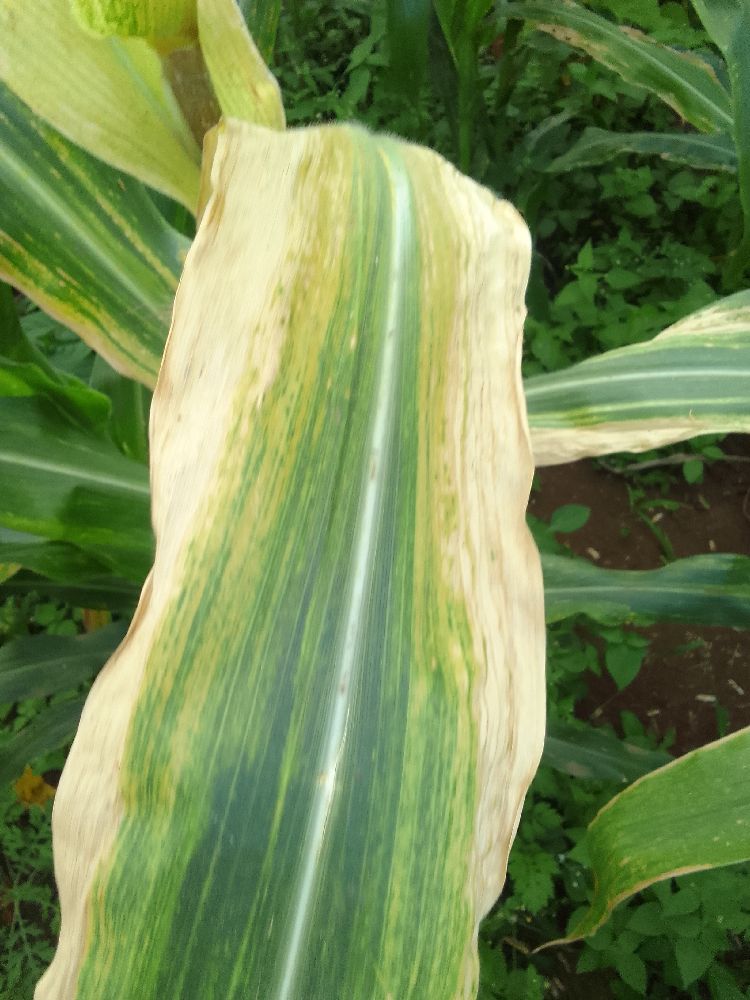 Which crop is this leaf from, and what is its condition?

maize, maize lethal necrosis
